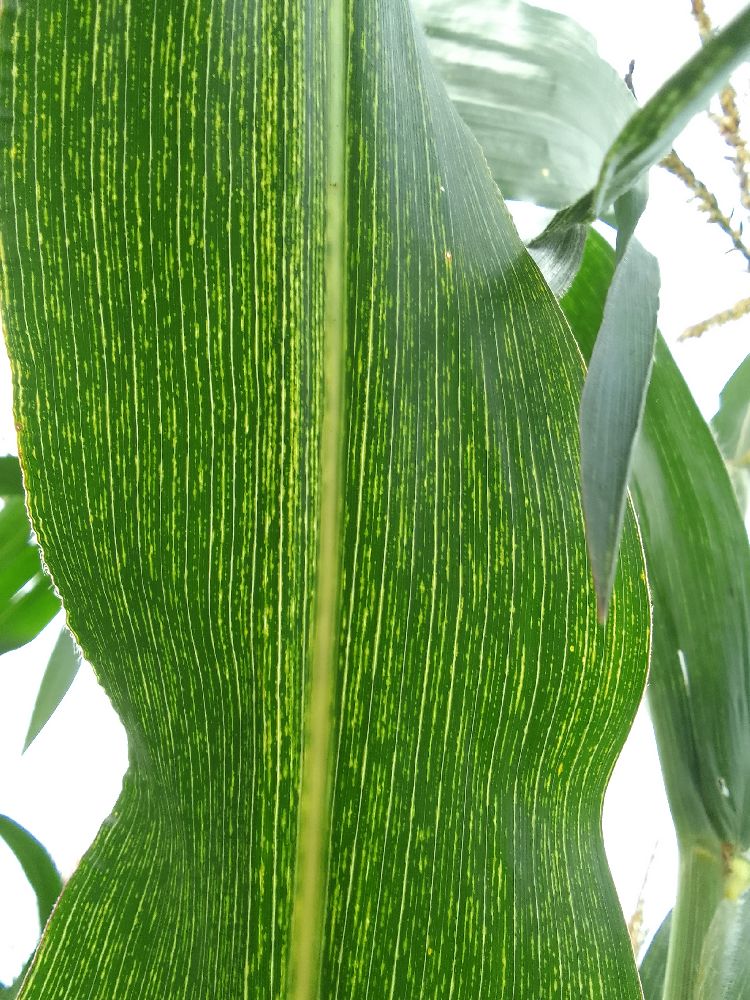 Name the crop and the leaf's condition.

maize, maize streak virus
